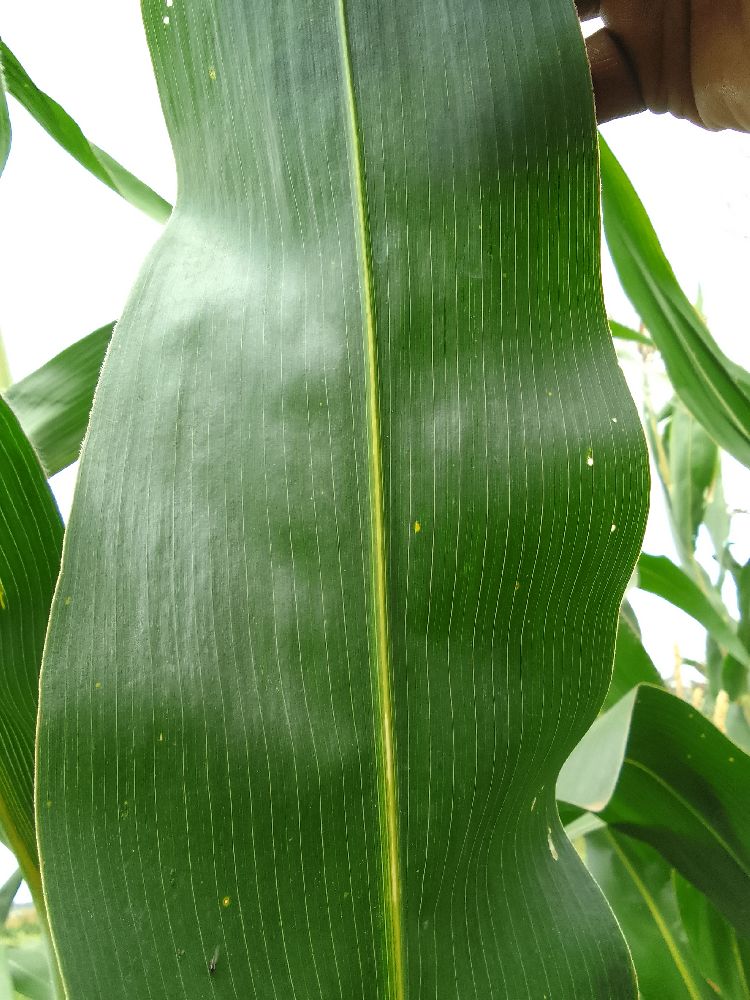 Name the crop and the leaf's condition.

maize, healthy
